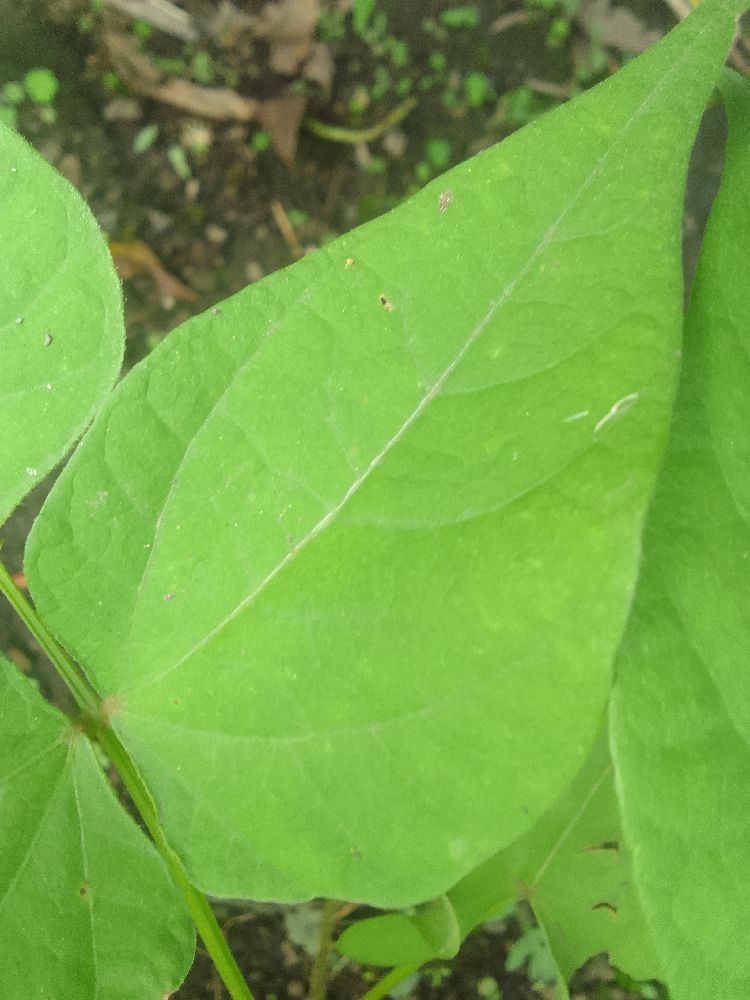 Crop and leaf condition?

common bean, healthy
